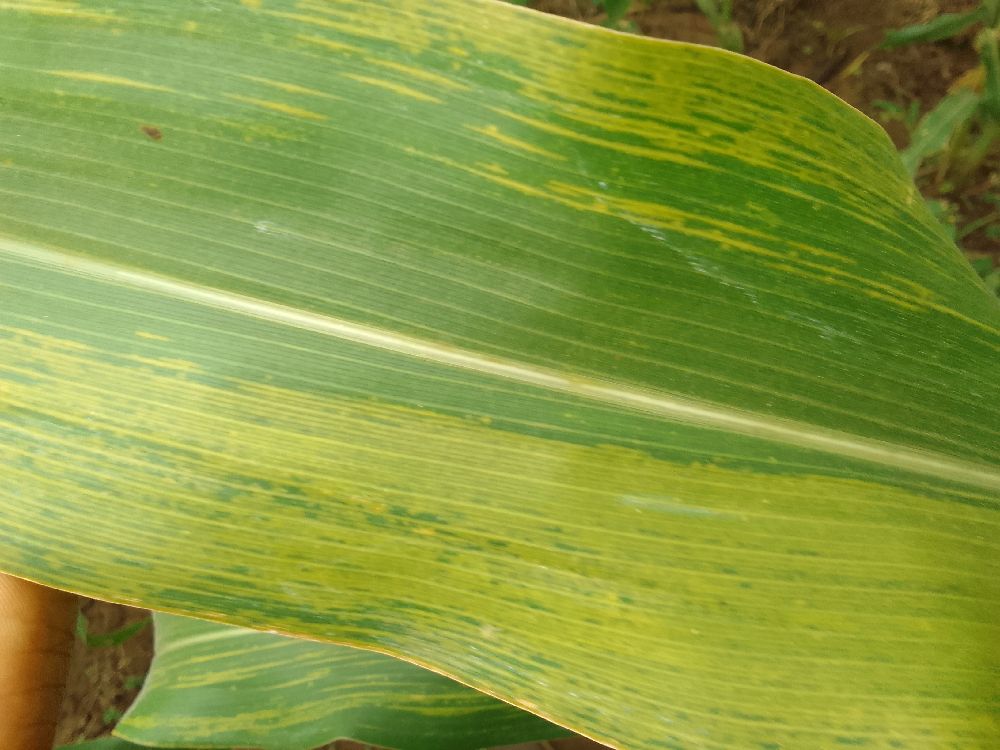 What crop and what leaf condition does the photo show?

maize, maize lethal necrosis
